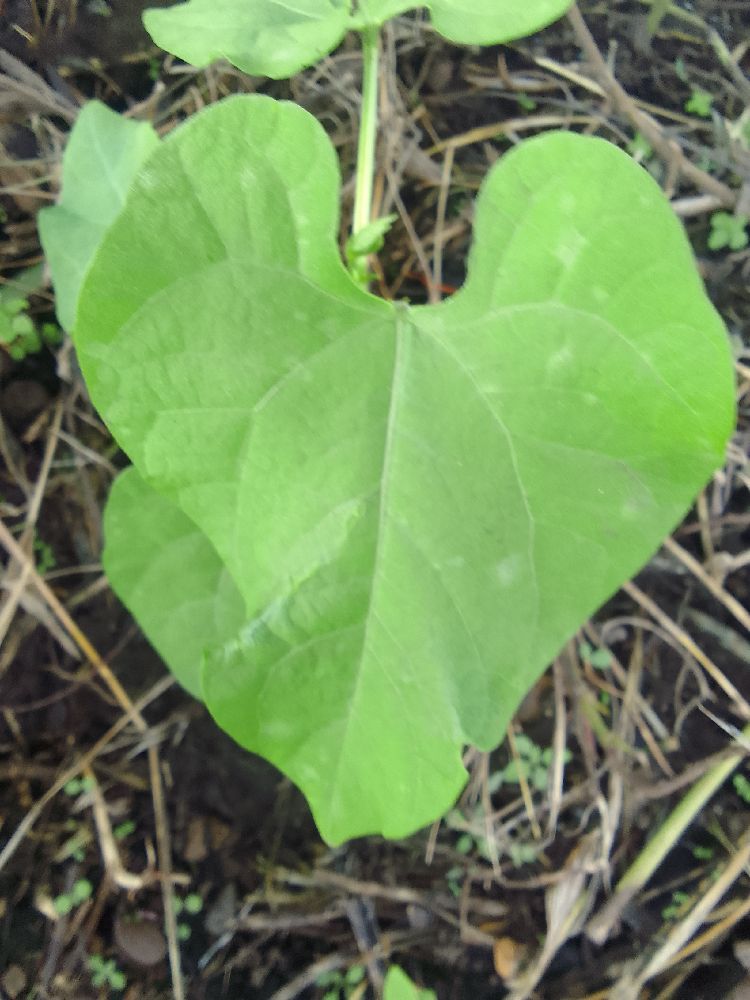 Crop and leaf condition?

common bean, healthy
